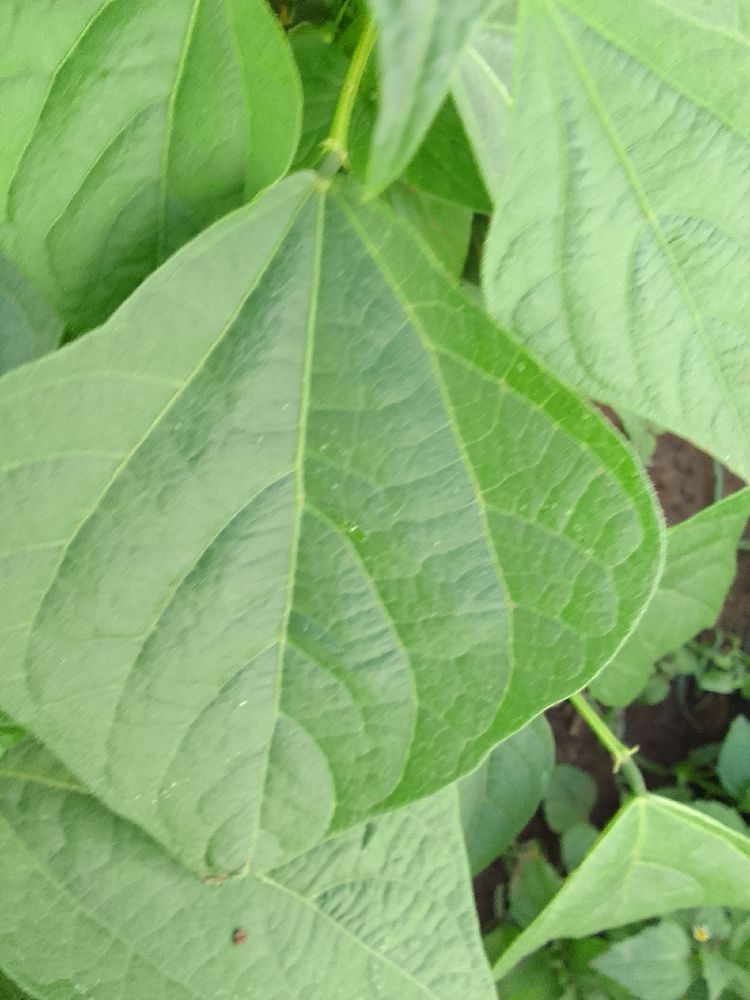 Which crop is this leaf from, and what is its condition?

common bean, healthy
